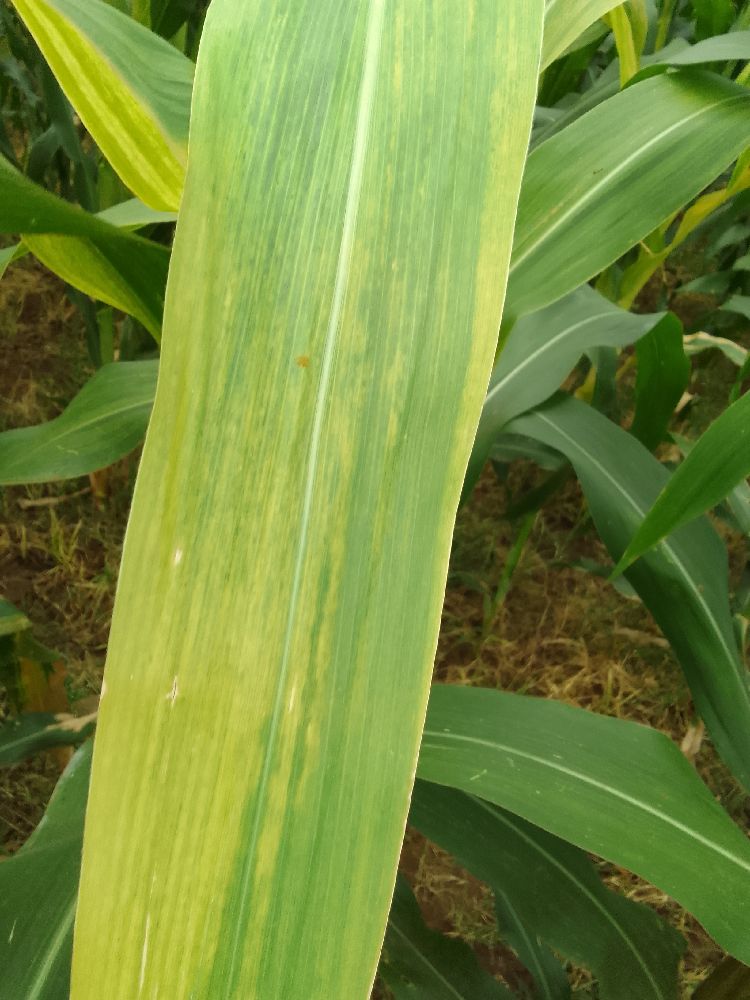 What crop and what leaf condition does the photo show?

maize, maize lethal necrosis
